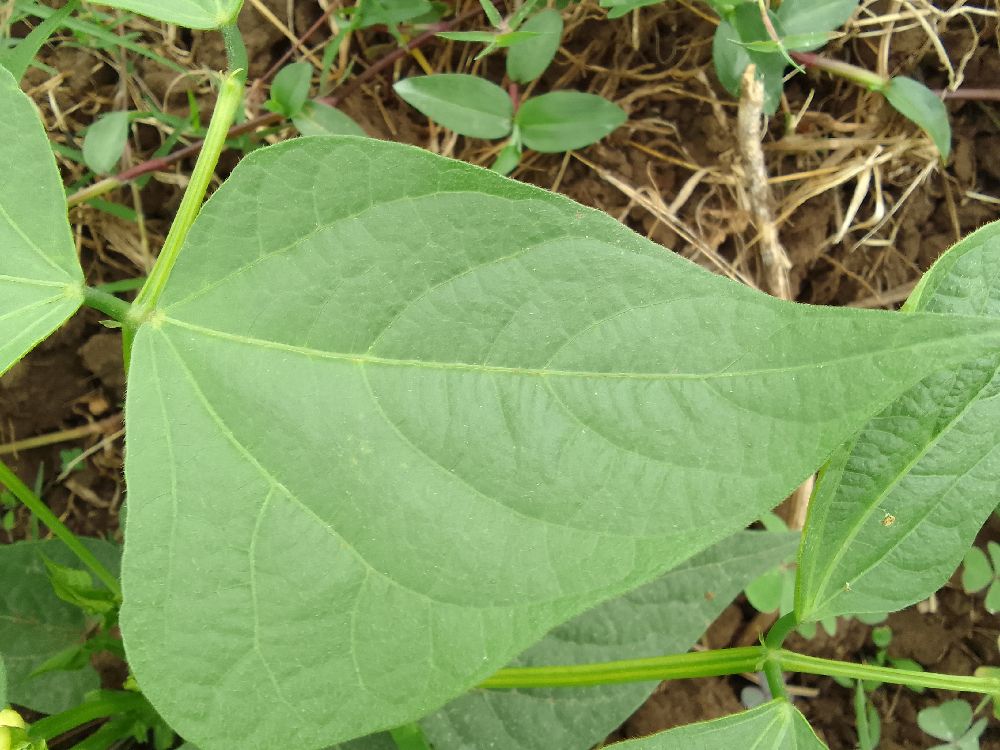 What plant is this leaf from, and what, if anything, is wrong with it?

common bean, healthy
